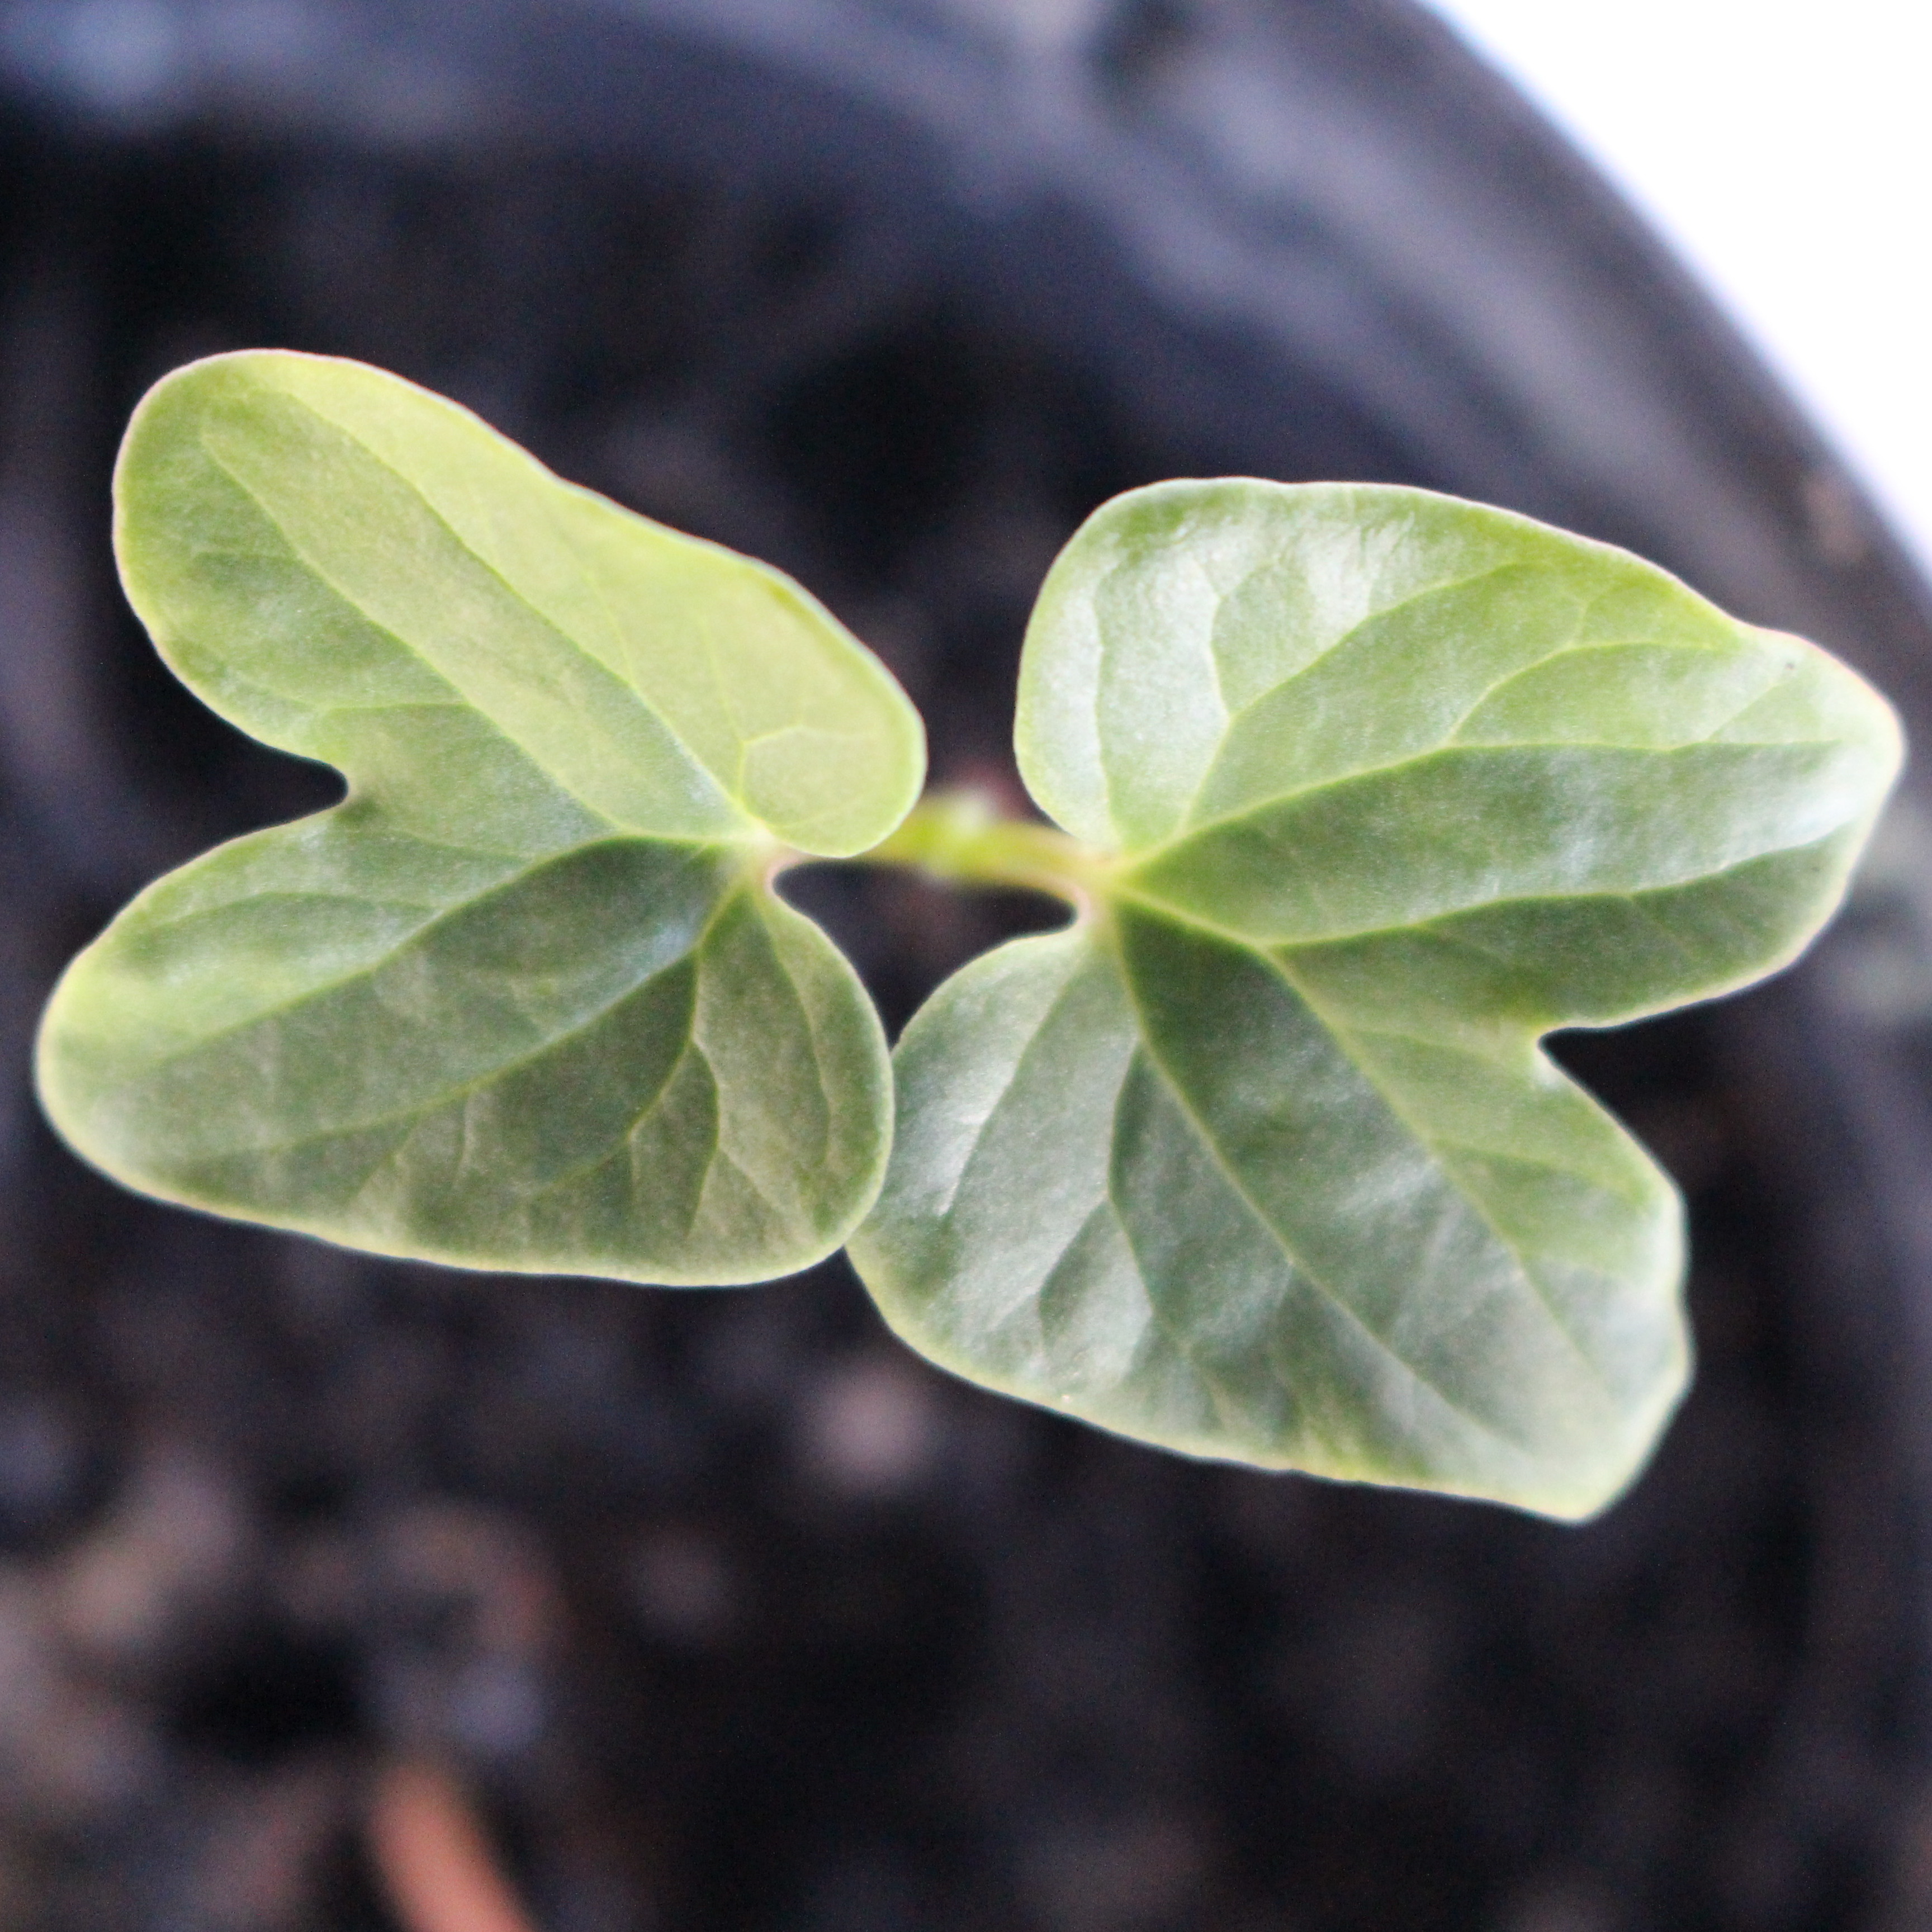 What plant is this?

Convolvulus arvensis
